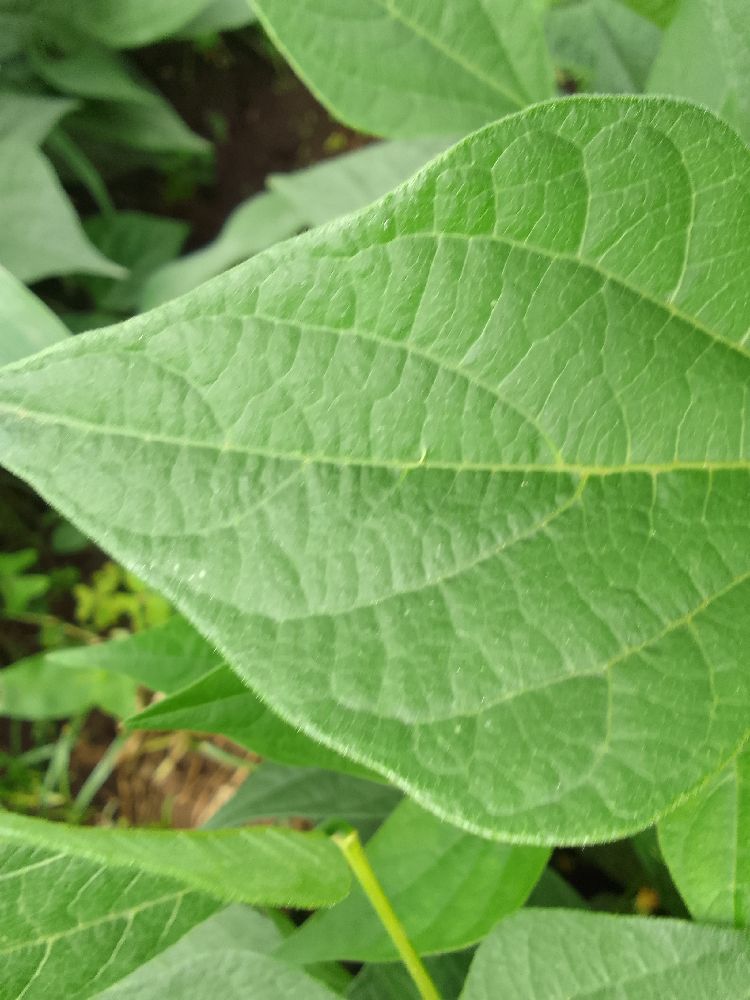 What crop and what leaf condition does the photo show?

common bean, healthy
